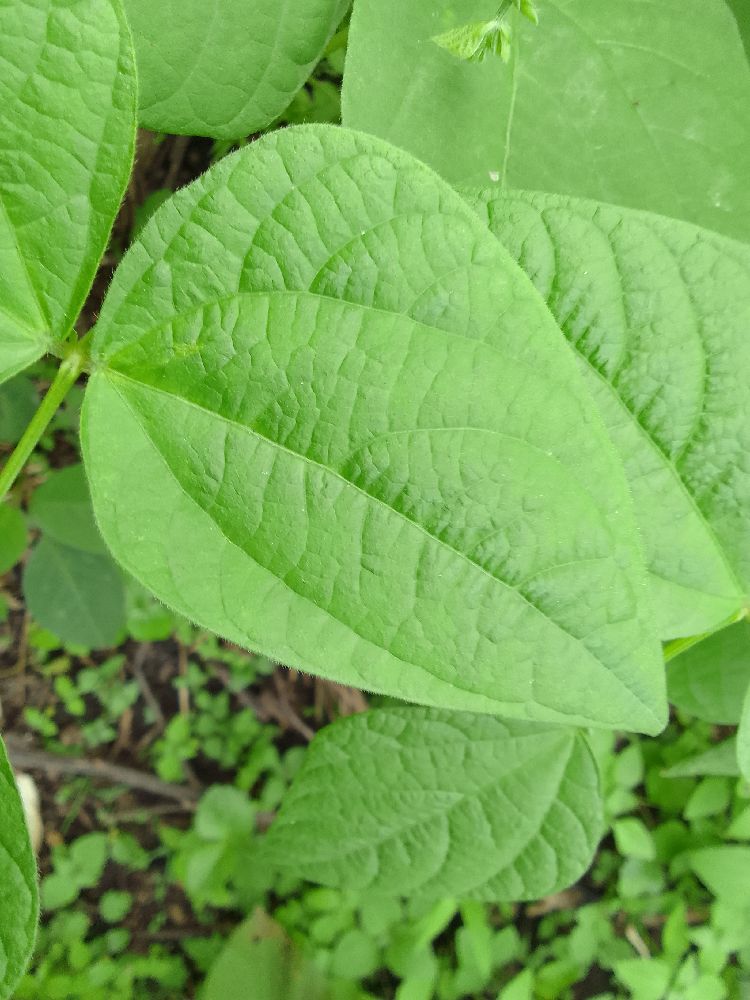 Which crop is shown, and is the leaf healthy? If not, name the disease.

common bean, healthy
